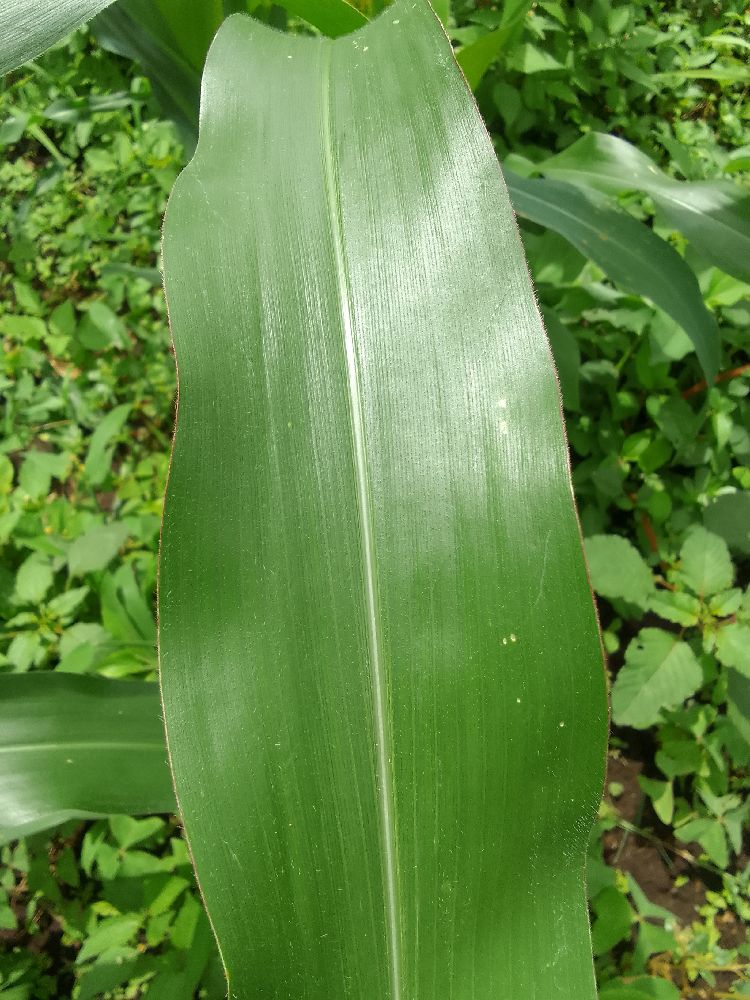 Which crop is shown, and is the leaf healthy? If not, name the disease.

maize, healthy
